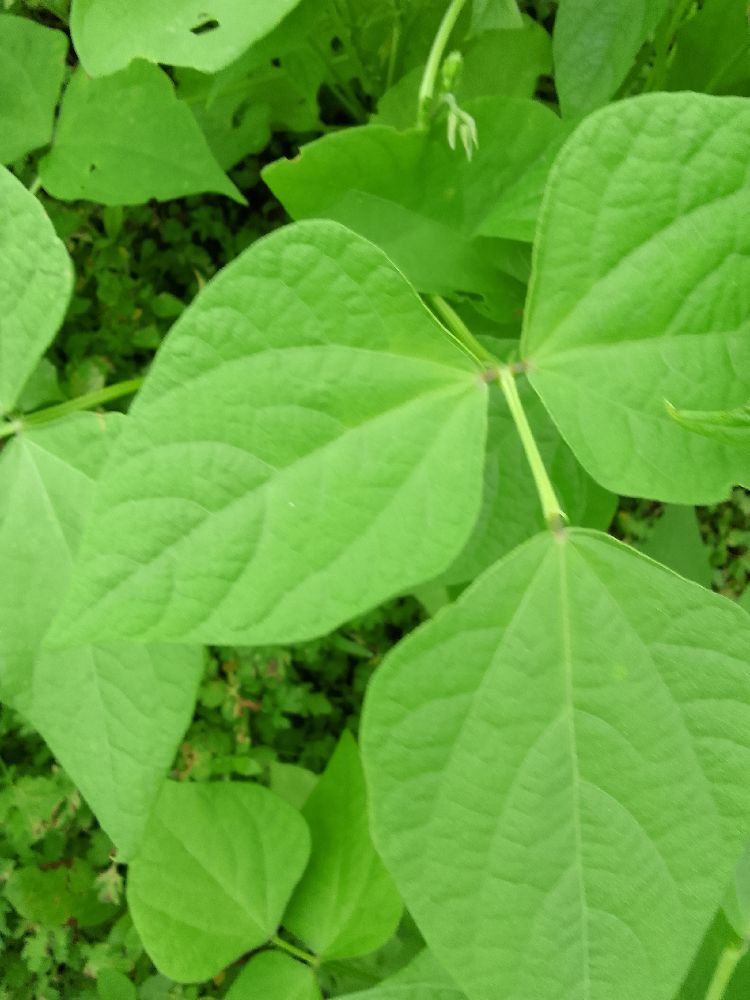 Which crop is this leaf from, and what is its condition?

common bean, healthy
